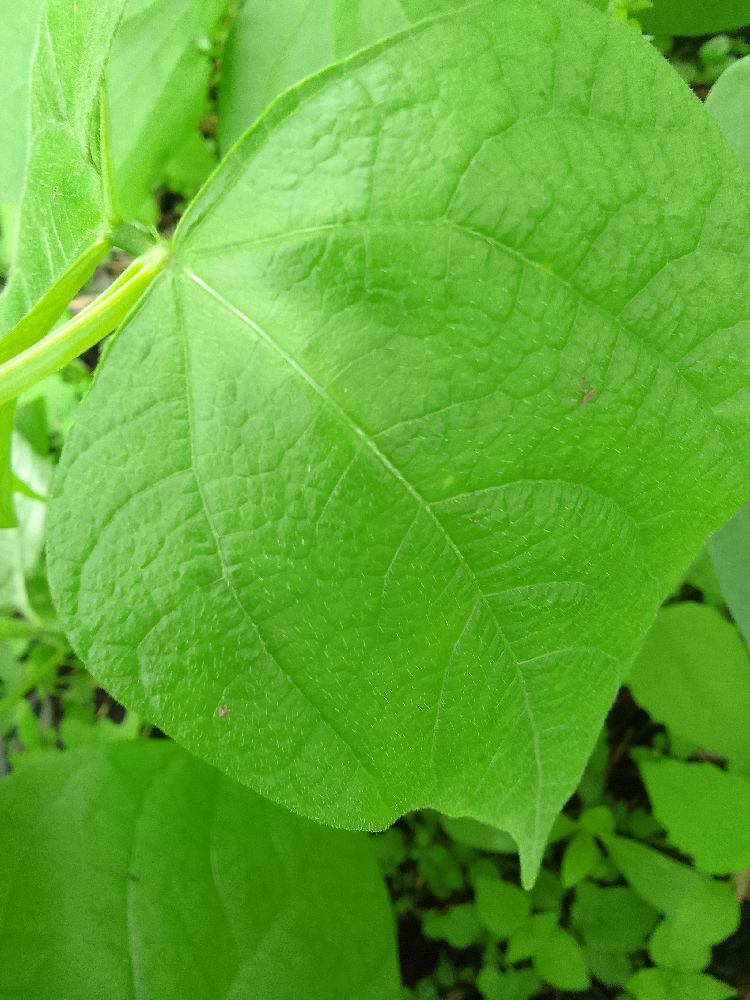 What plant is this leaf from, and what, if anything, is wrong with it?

common bean, healthy
